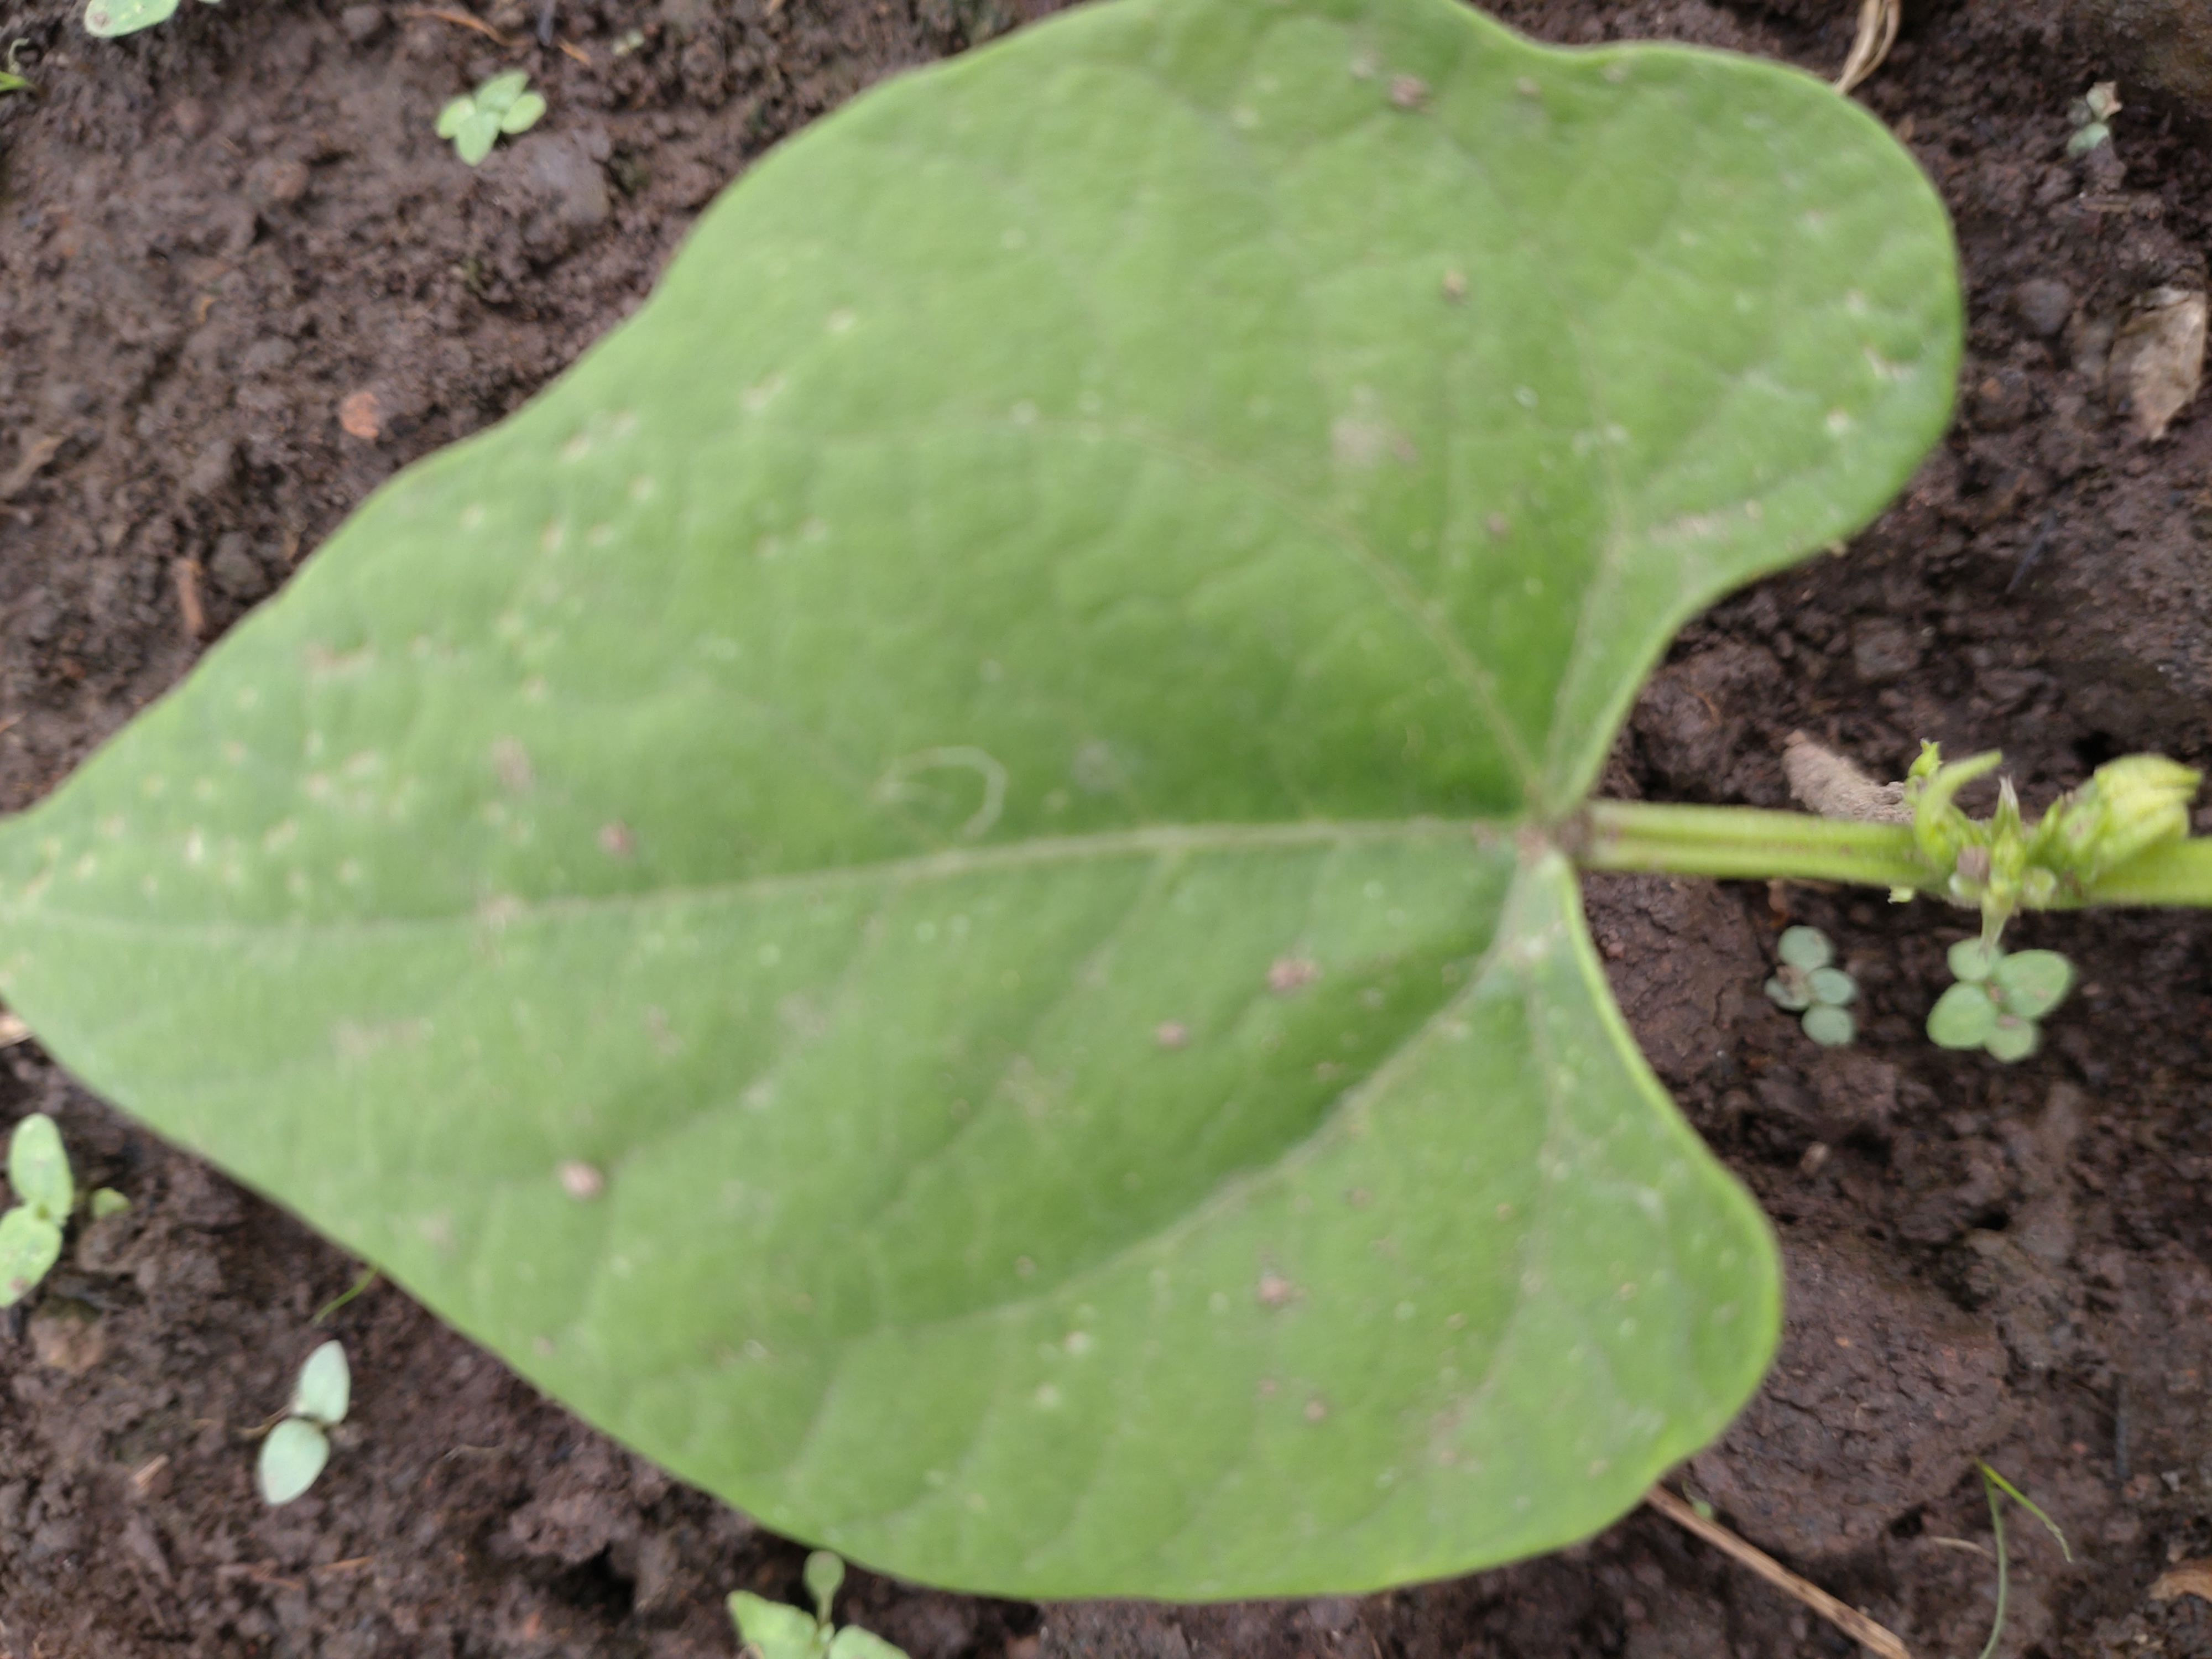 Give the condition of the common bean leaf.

healthy
